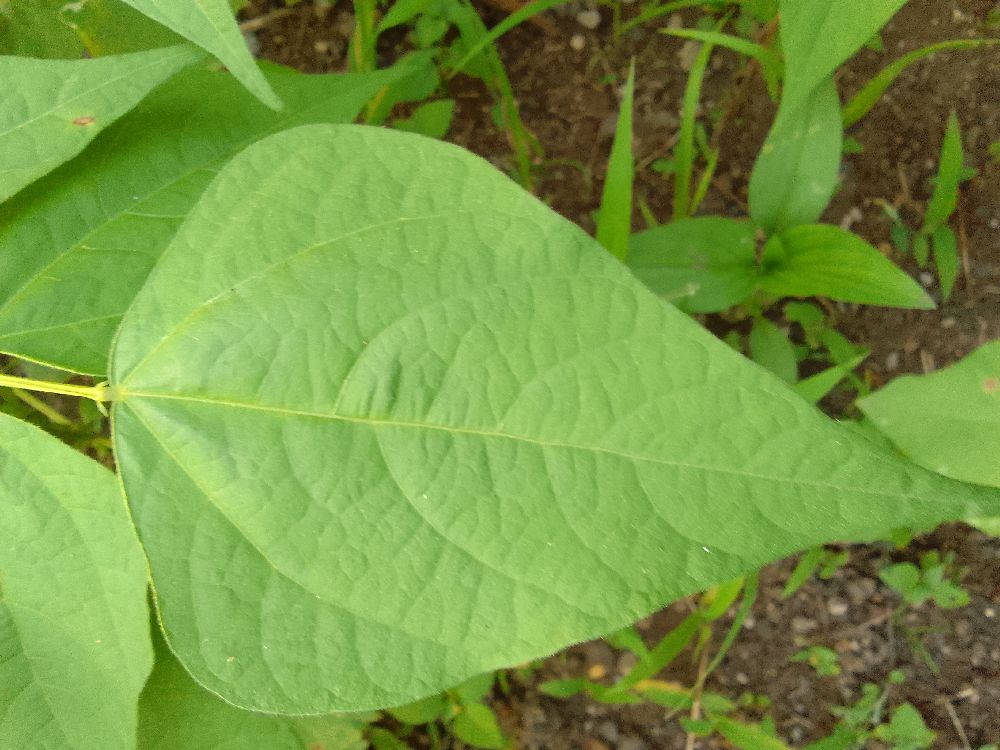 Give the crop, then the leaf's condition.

common bean, healthy
